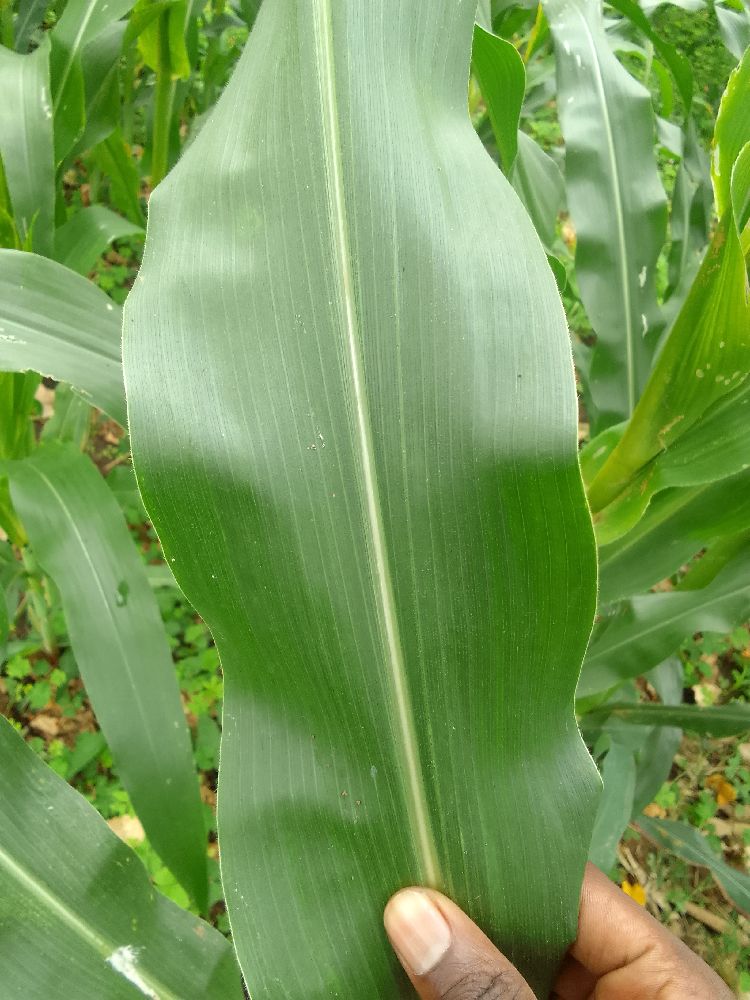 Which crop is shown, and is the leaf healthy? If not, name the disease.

maize, healthy
